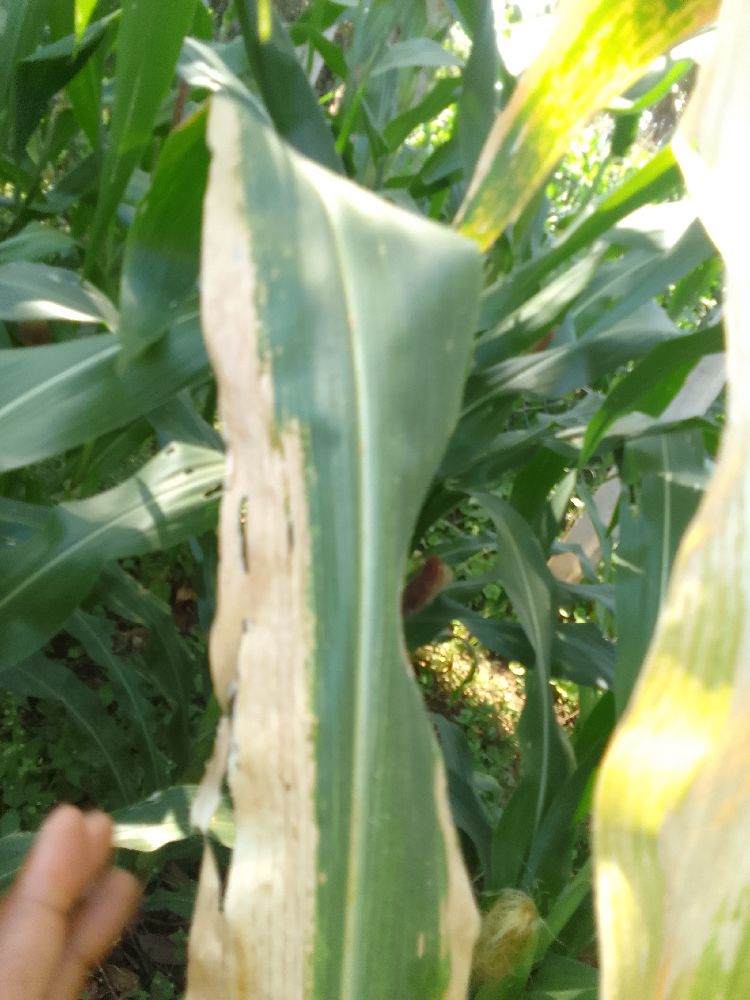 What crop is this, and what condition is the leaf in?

maize, maize lethal necrosis
